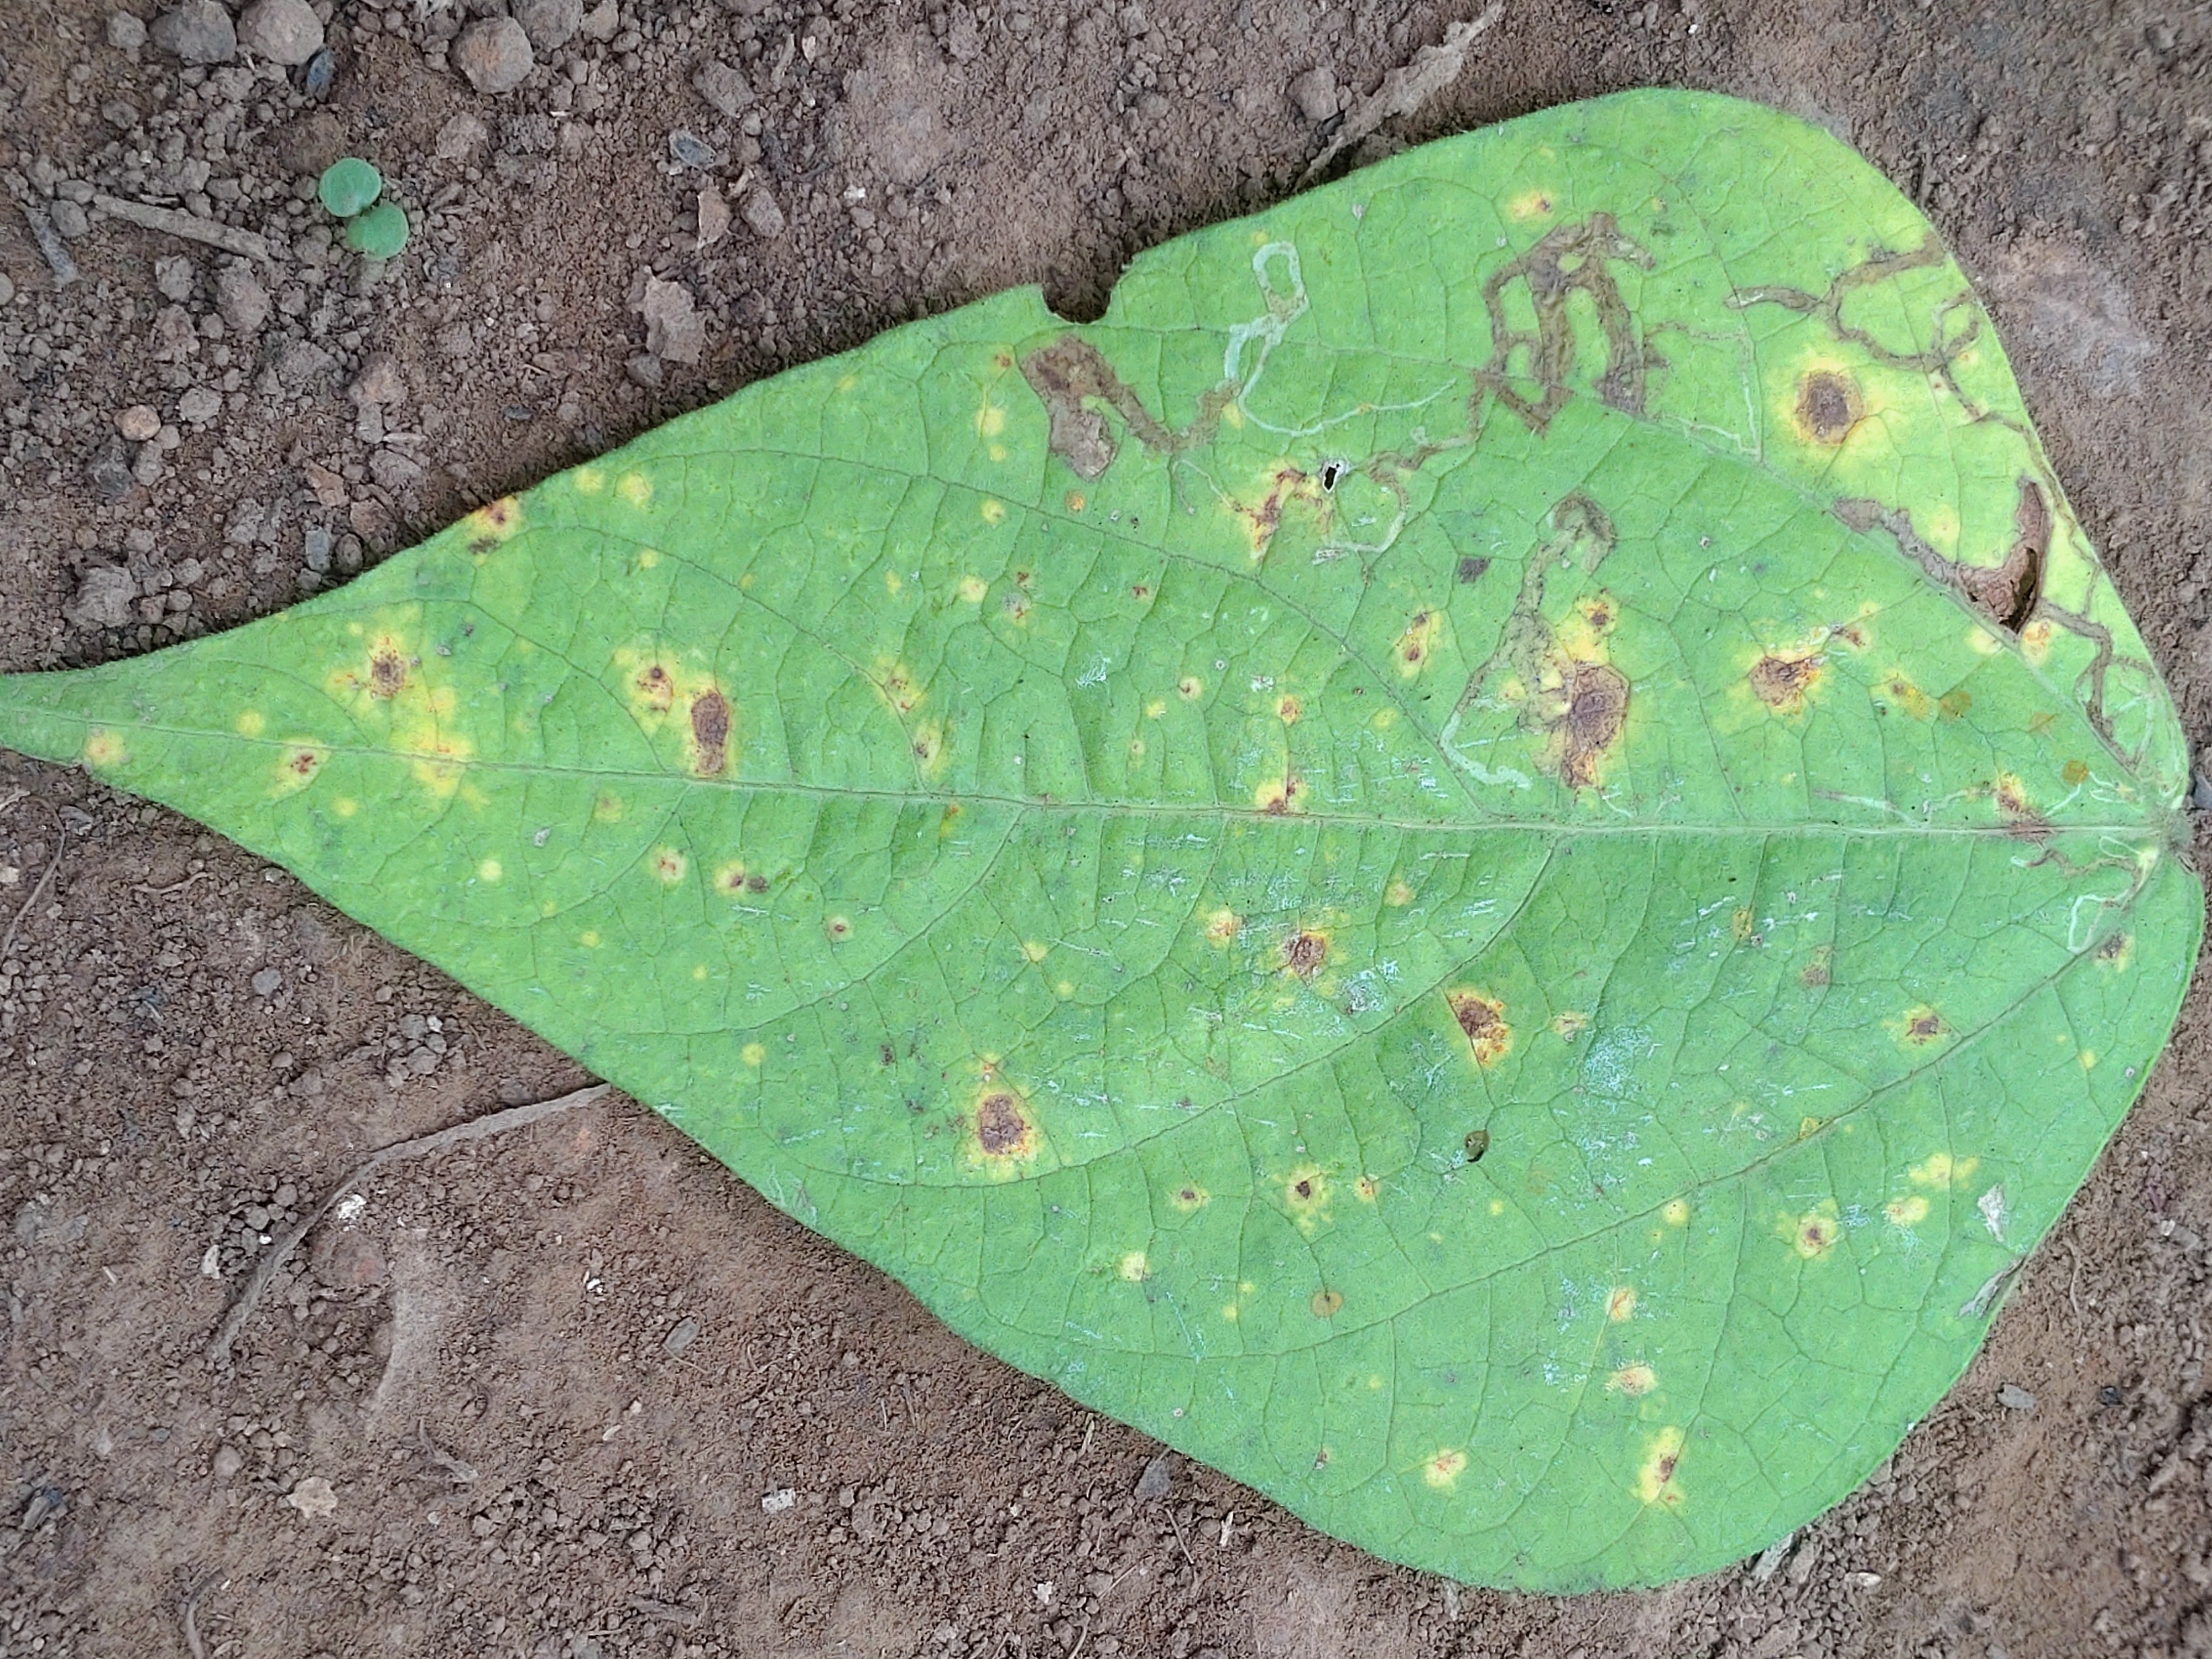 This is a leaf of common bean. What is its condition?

rust
